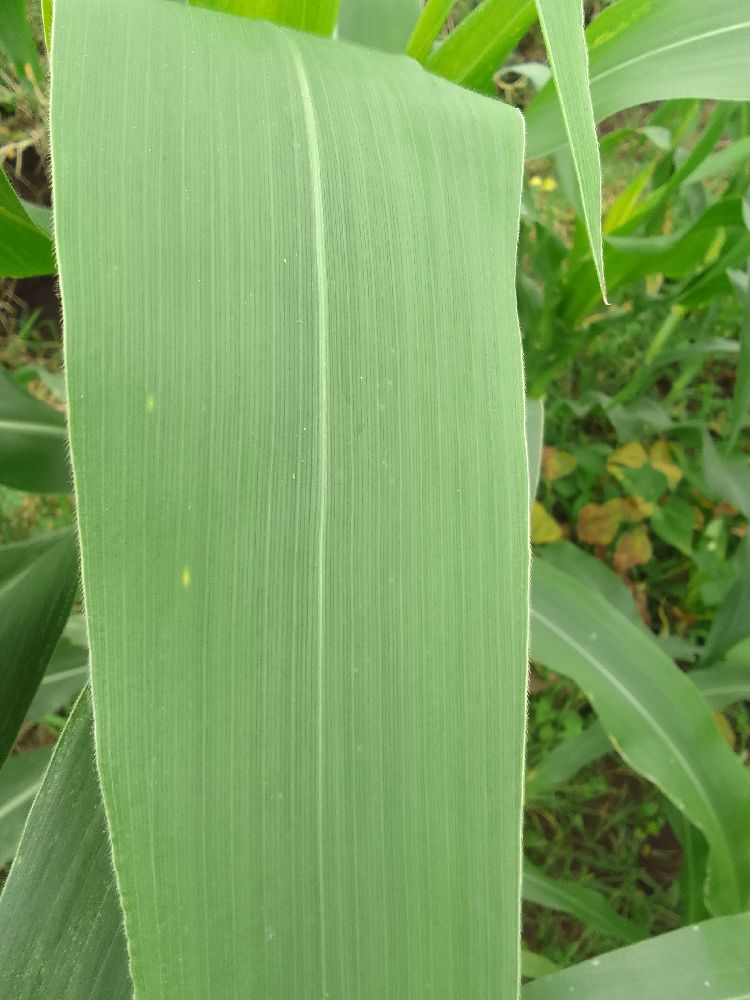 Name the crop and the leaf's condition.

maize, healthy
